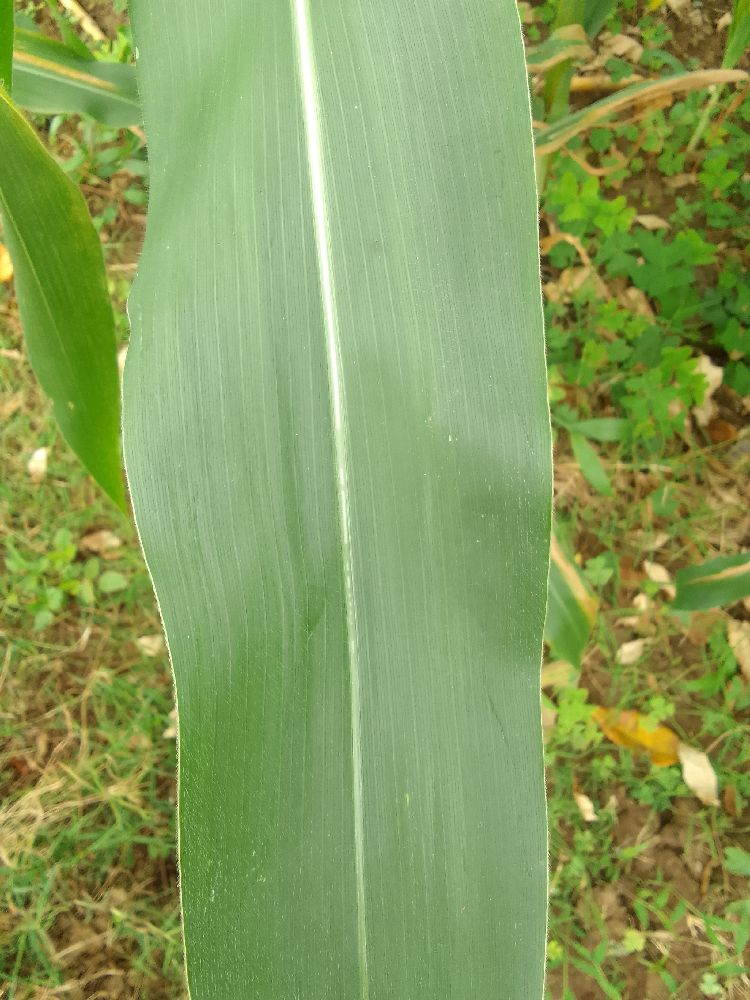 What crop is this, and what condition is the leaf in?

maize, healthy
